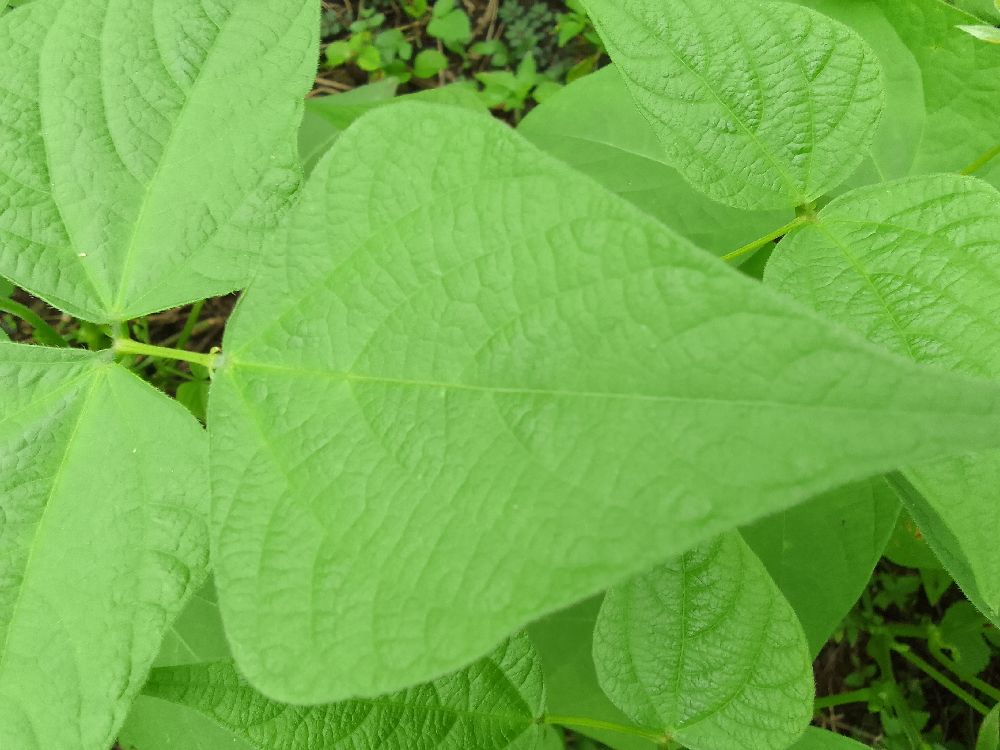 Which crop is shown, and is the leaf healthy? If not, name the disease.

common bean, healthy
